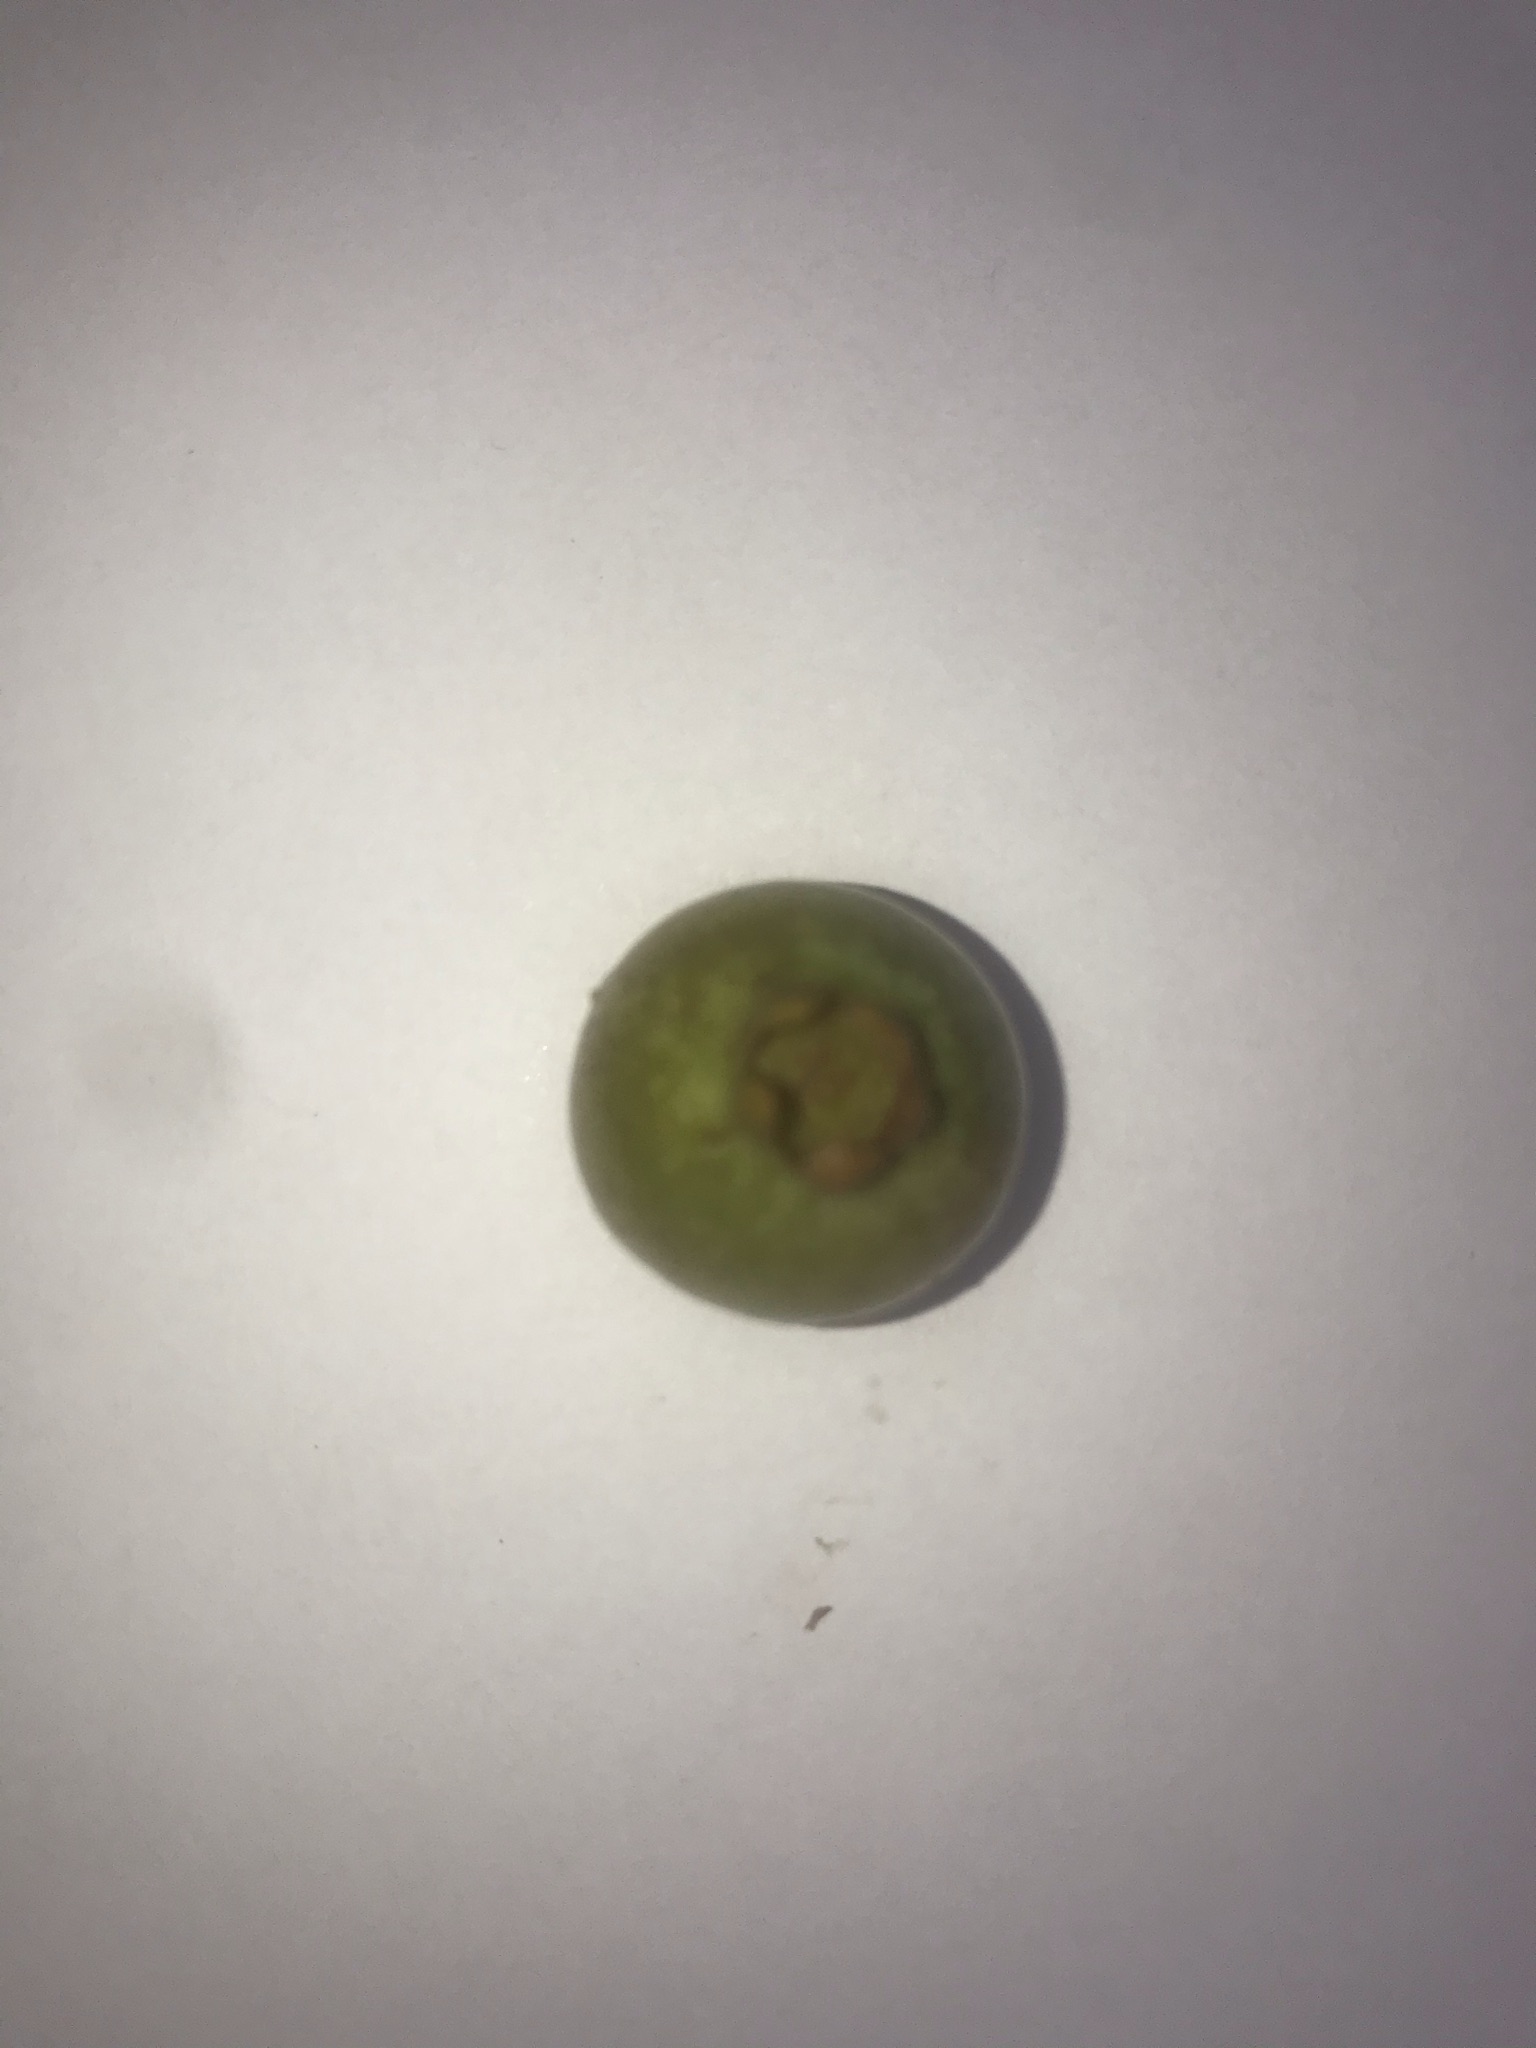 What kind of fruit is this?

gabiroba
